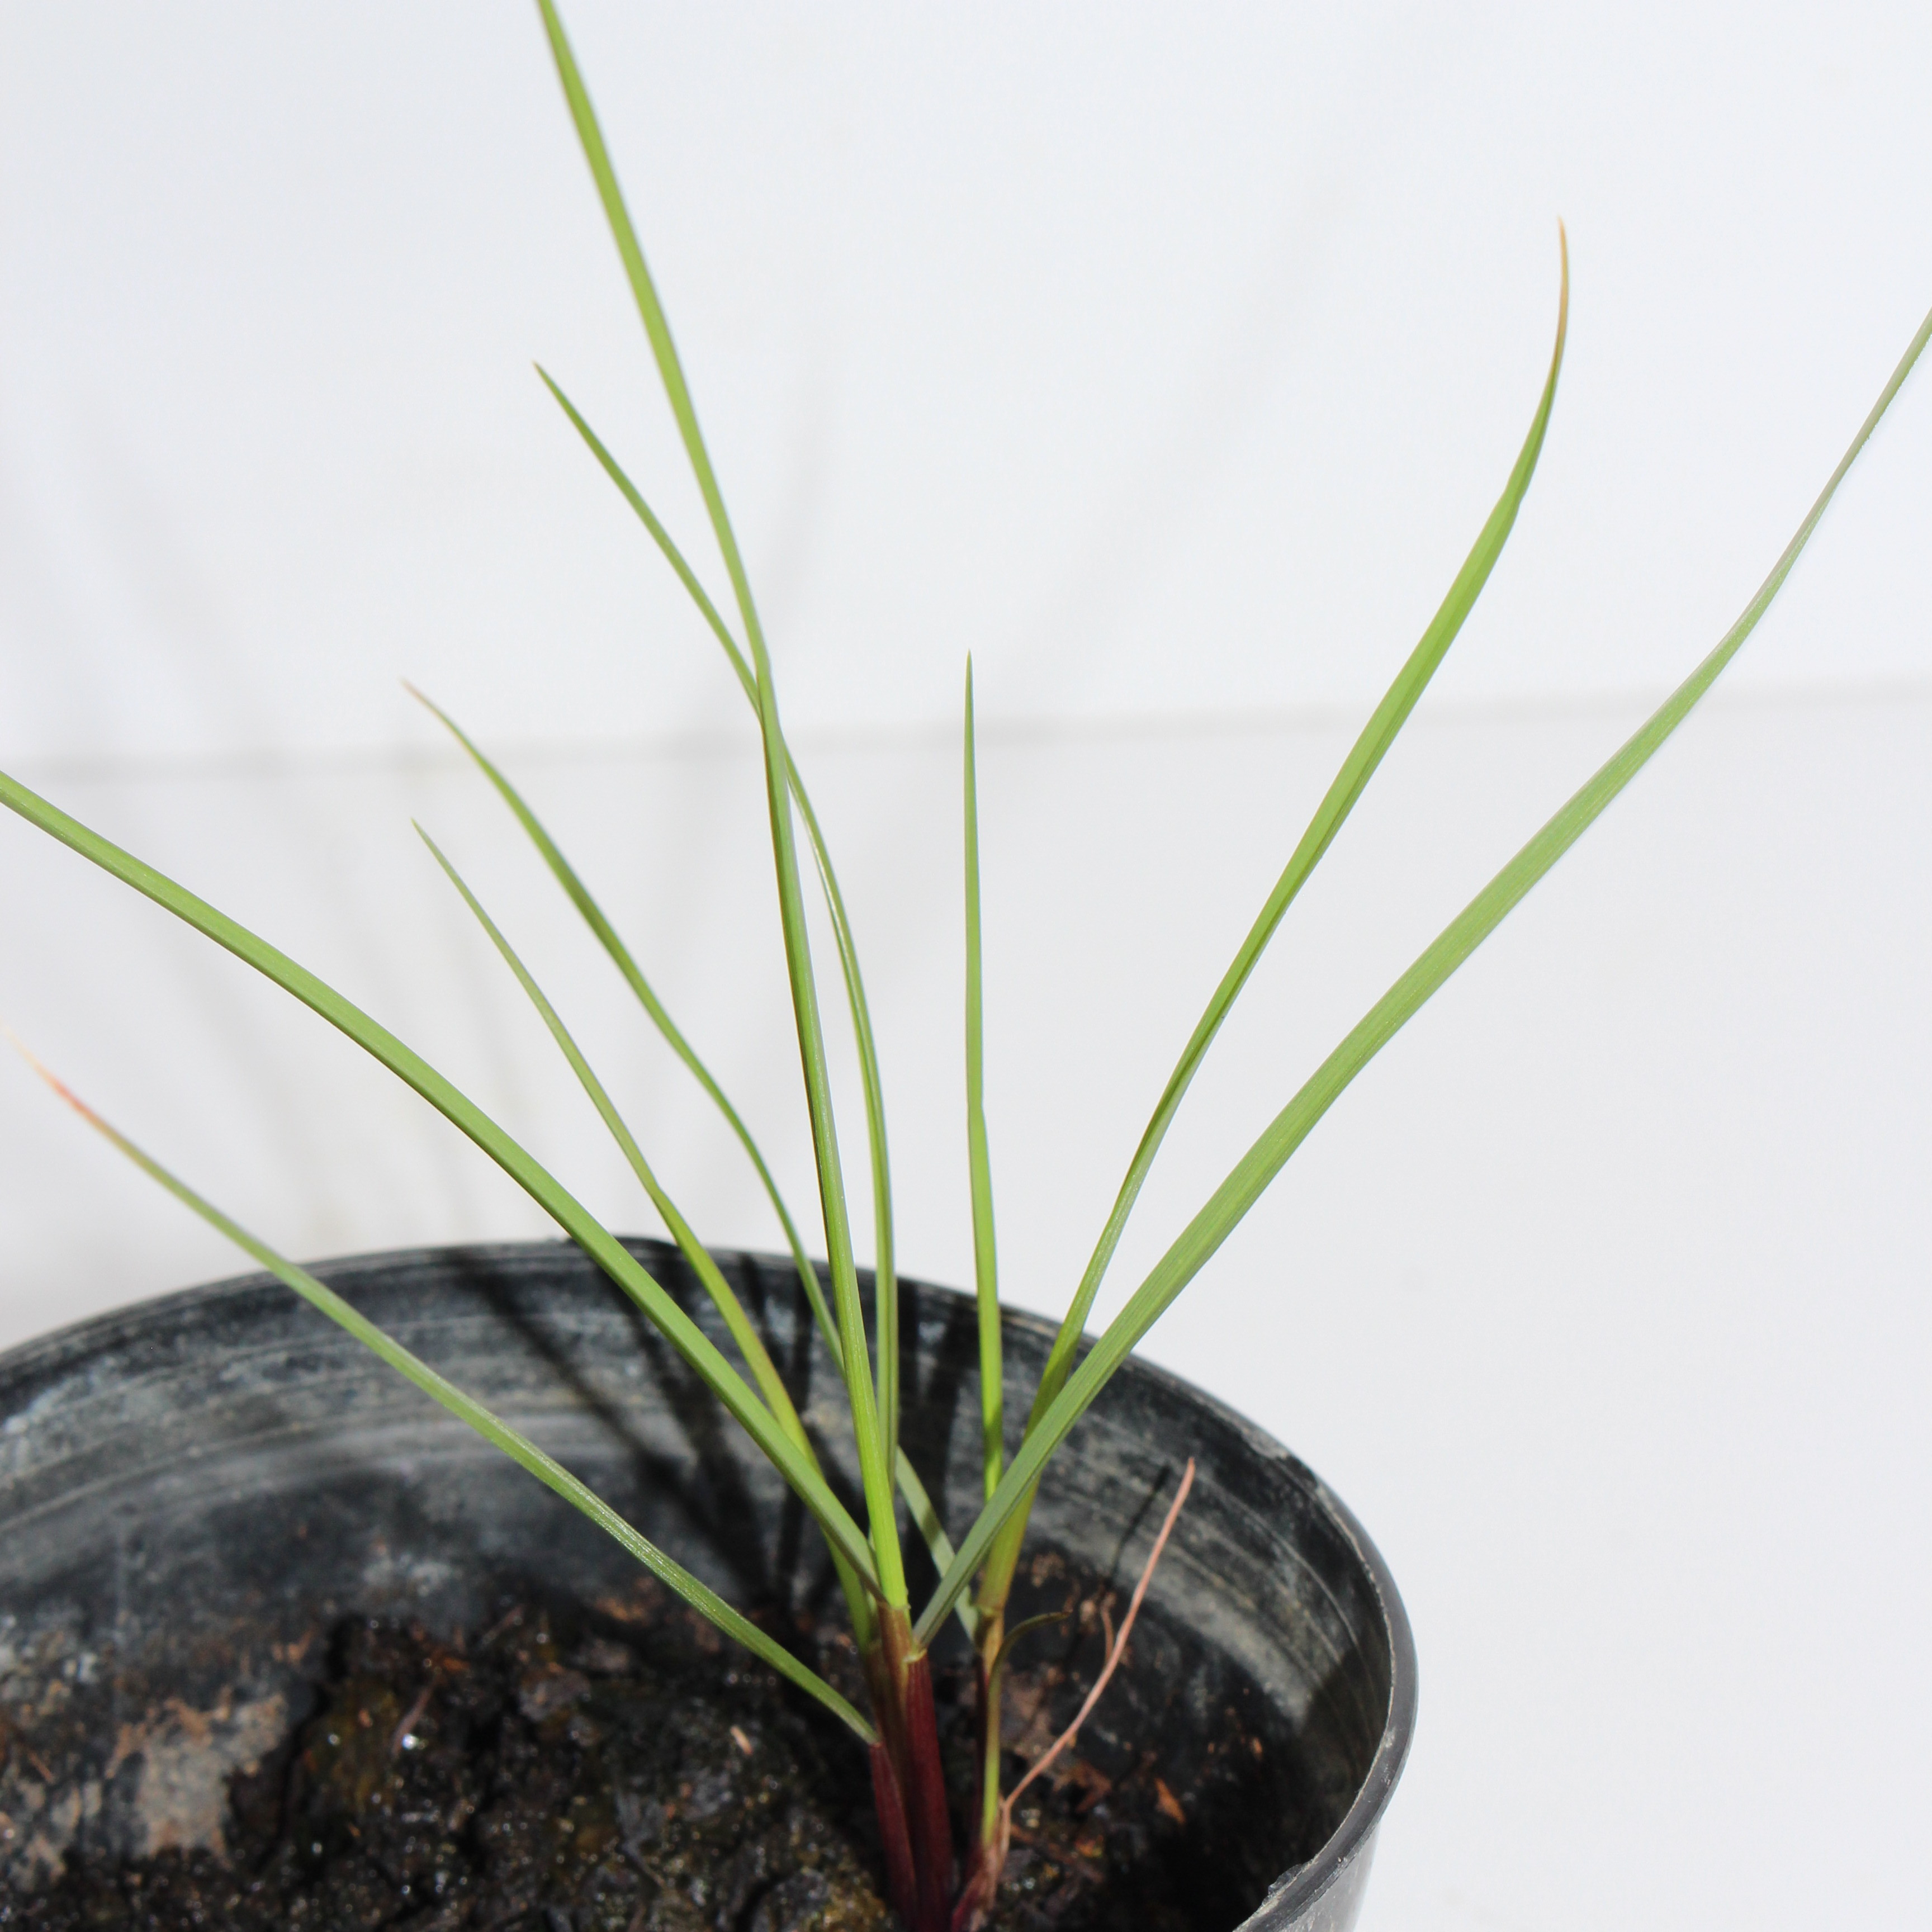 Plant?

Lolium multiflorum
